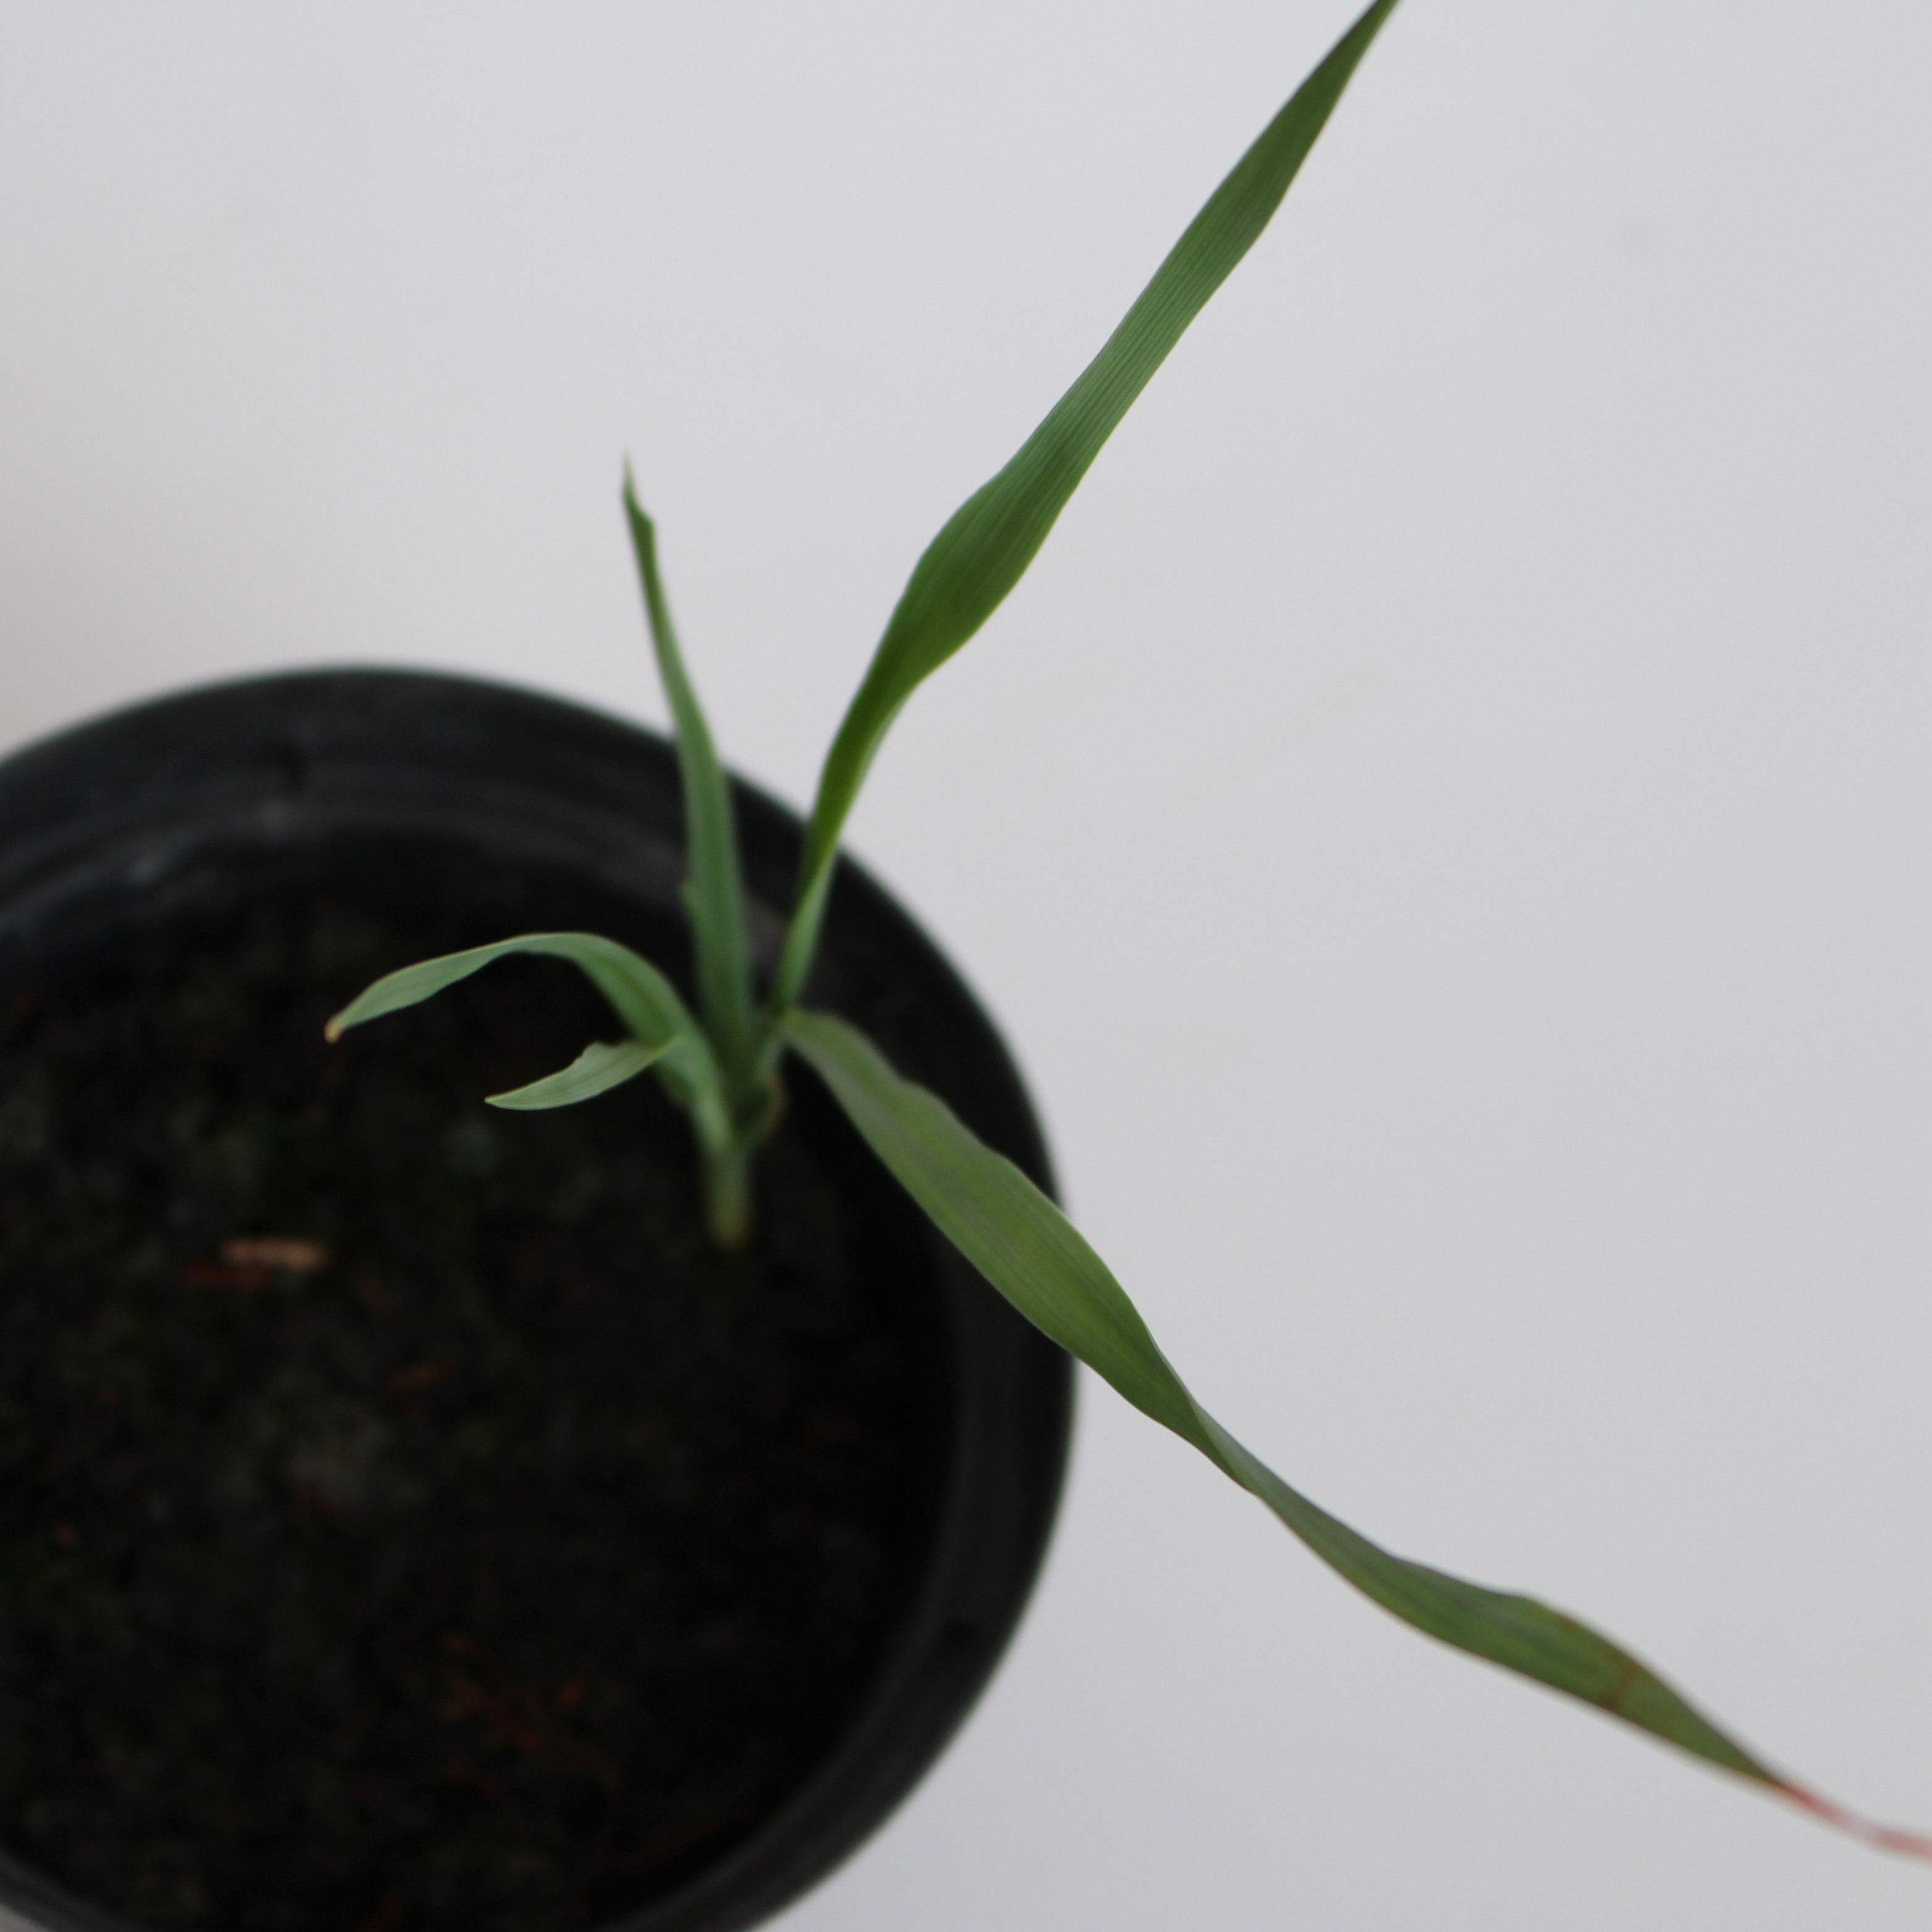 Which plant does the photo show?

Avena sterilis
